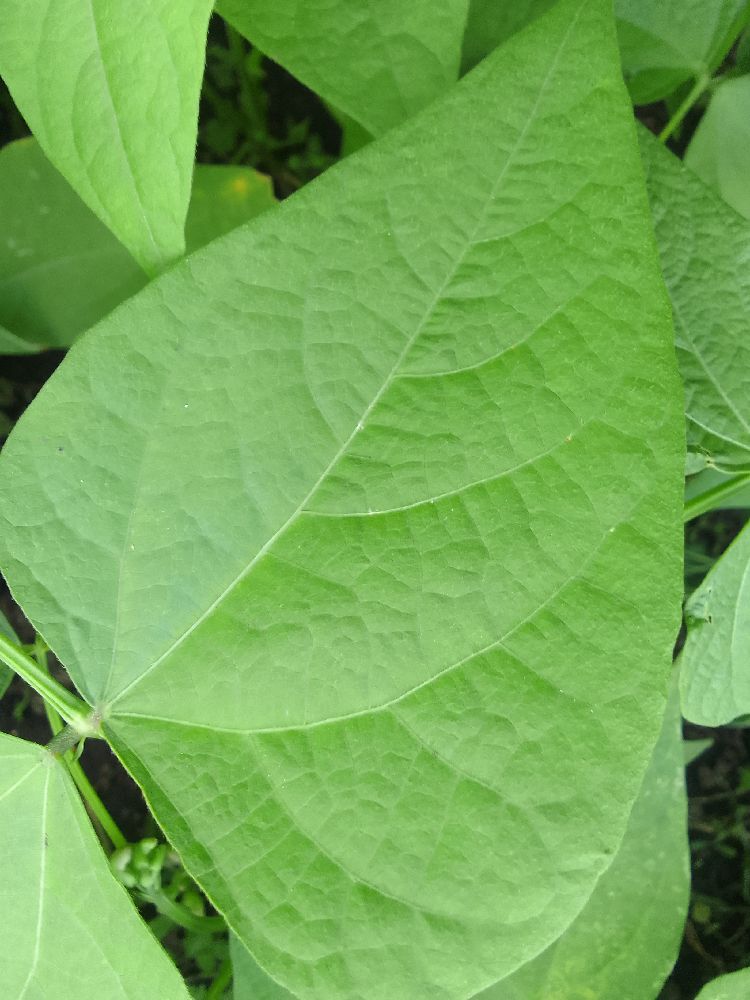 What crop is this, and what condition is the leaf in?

common bean, healthy
